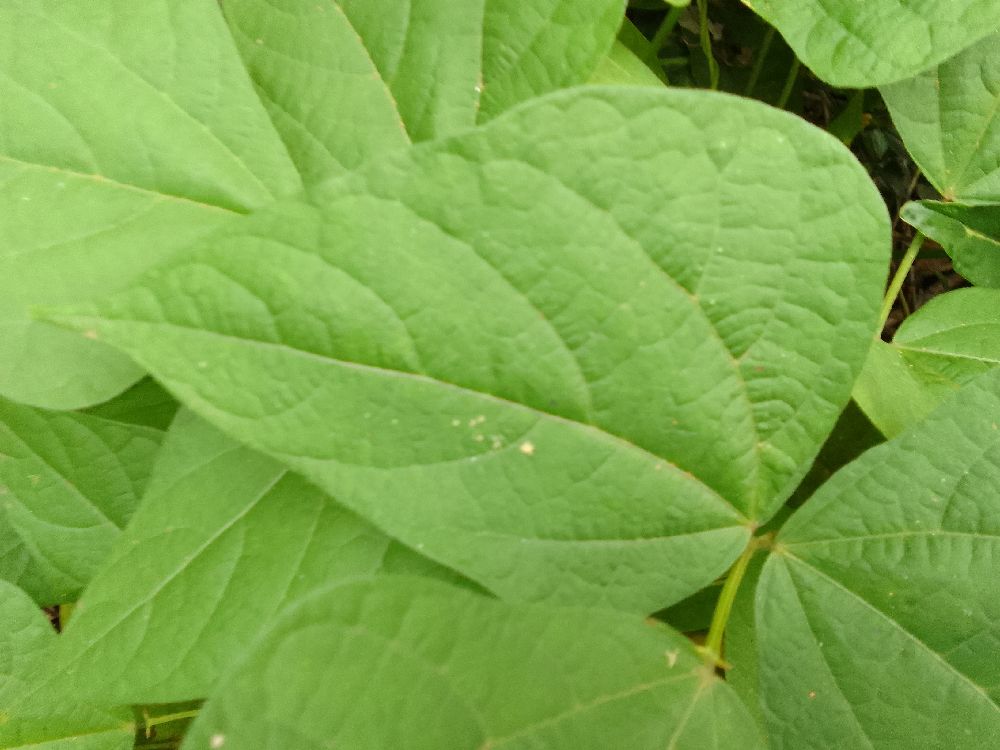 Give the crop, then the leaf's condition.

common bean, healthy
